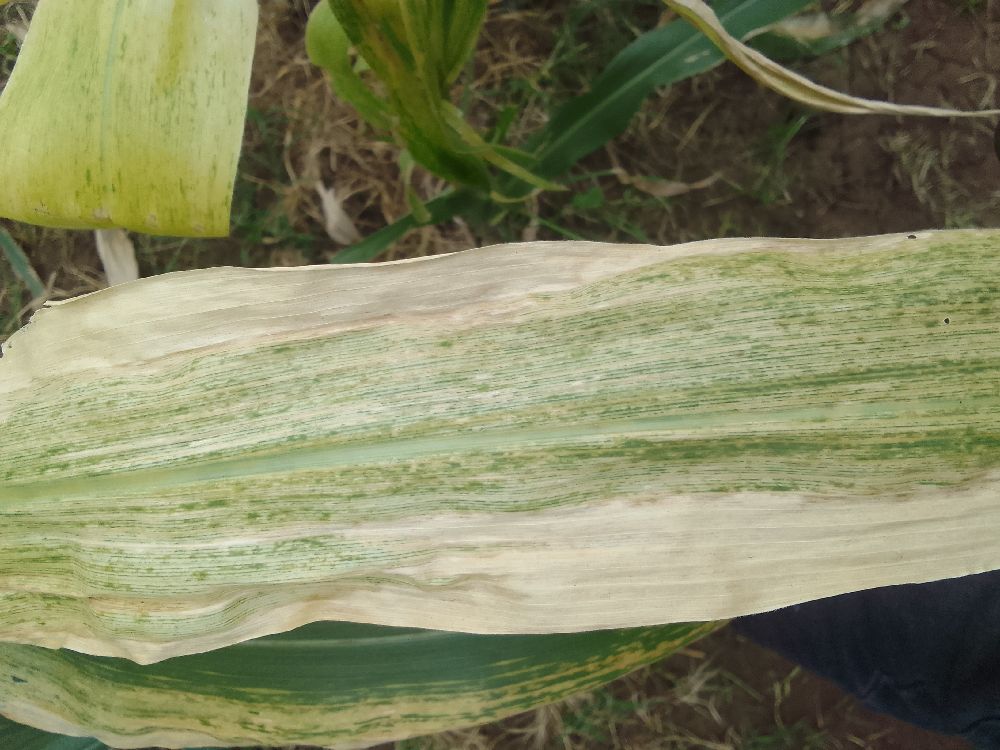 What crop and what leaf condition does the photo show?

maize, maize lethal necrosis
